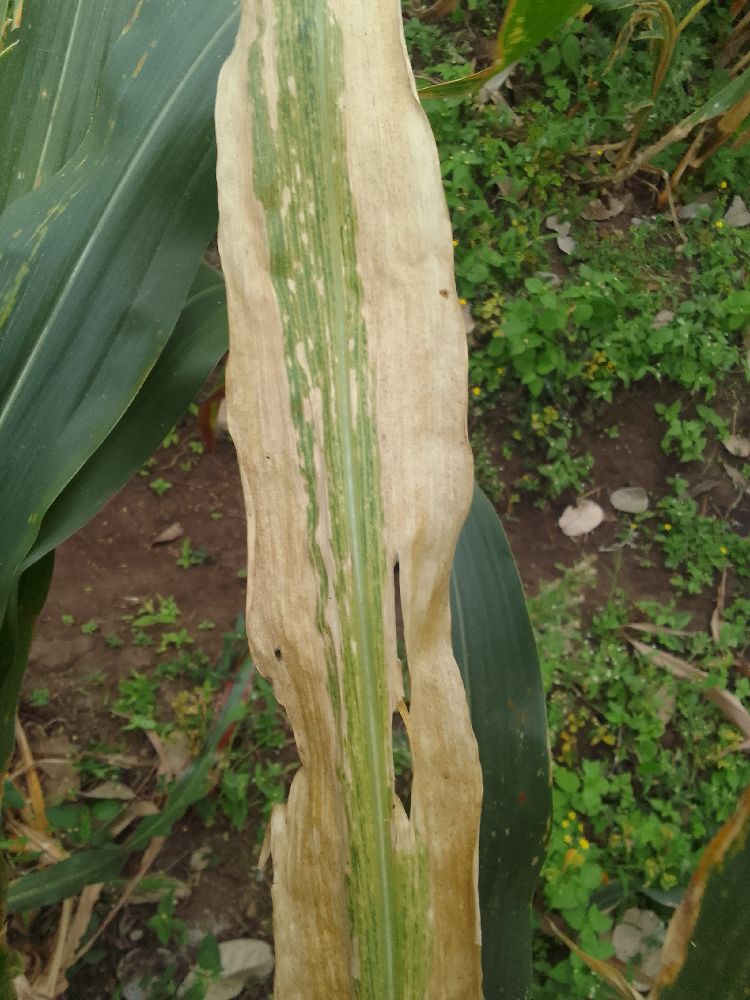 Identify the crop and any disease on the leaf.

maize, maize lethal necrosis
